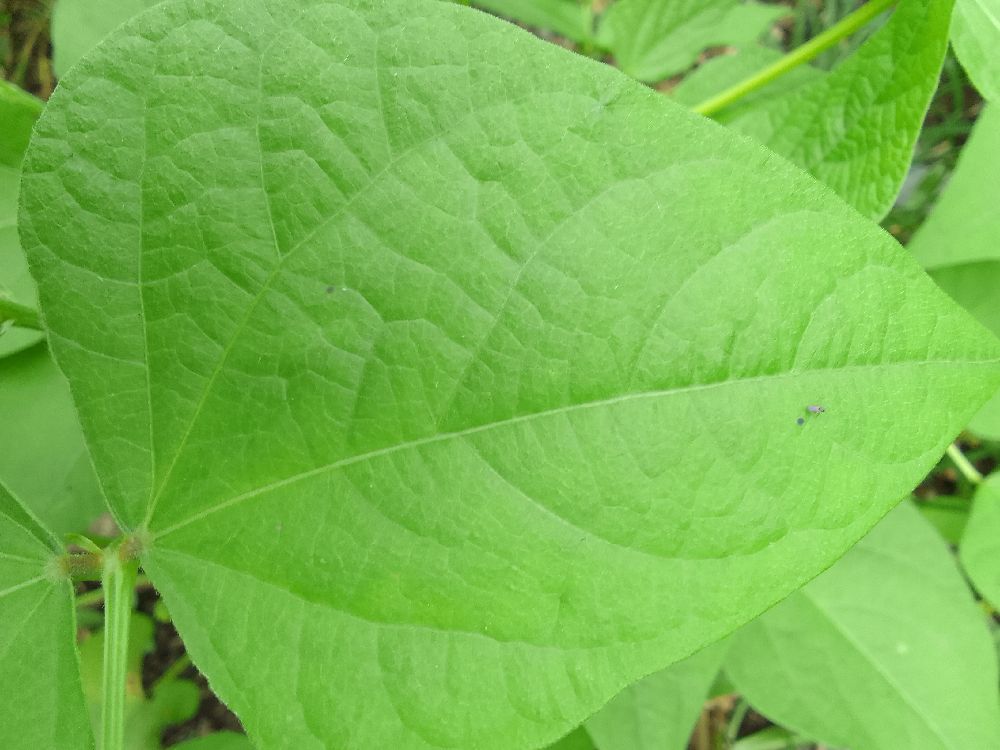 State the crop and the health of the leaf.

common bean, healthy
